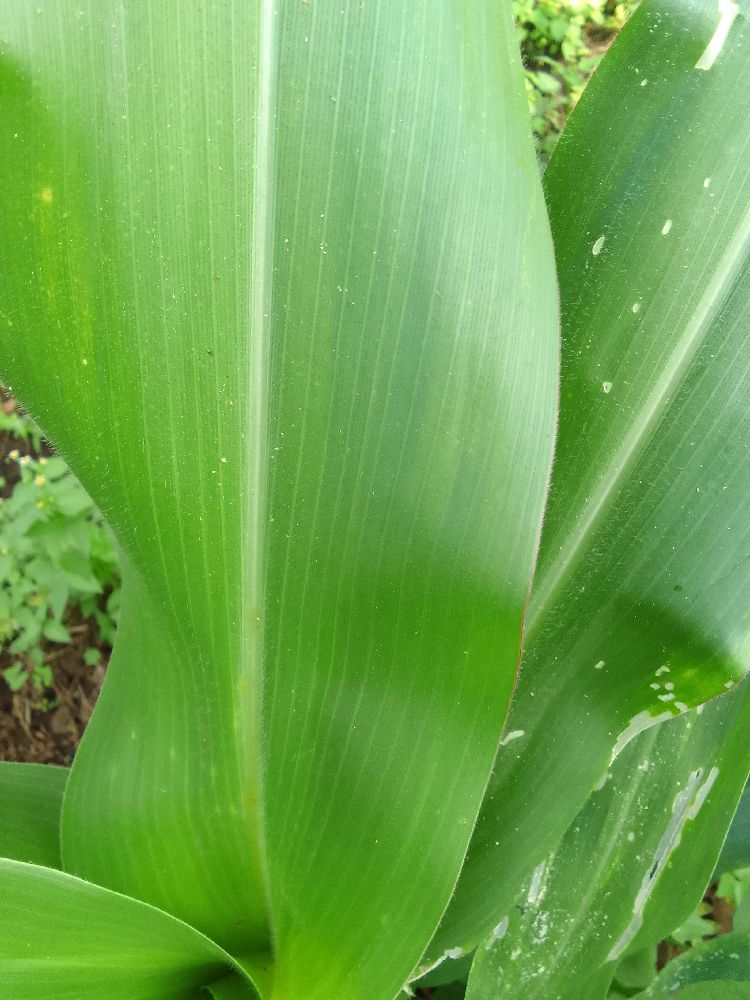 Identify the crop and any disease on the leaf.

maize, healthy
